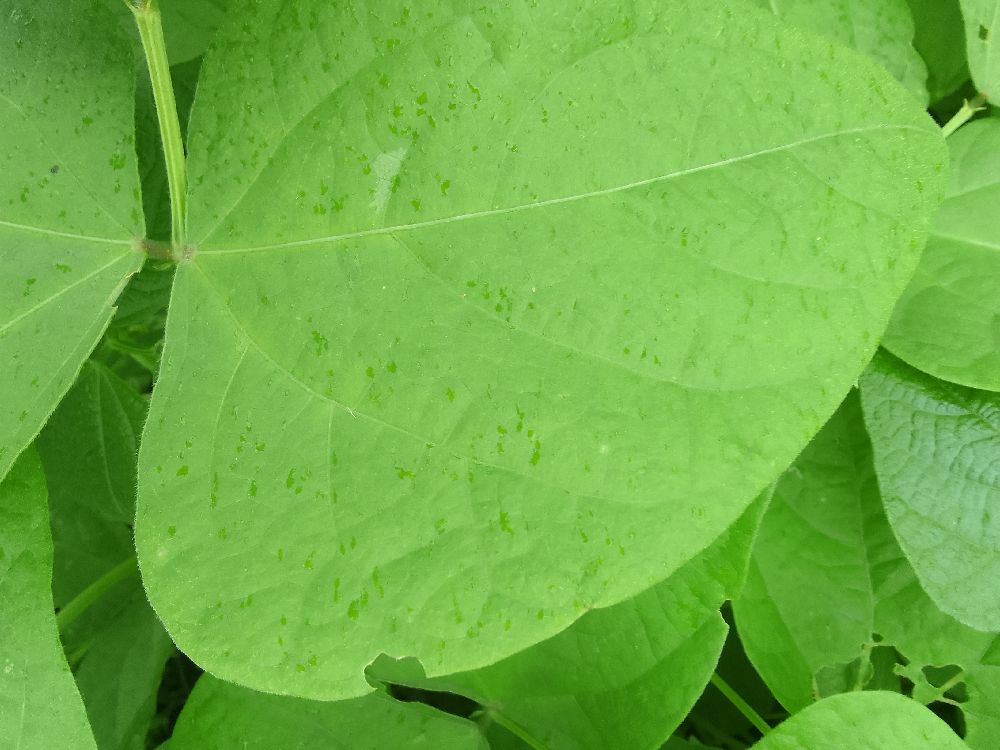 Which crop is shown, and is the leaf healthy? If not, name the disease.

common bean, healthy
